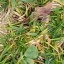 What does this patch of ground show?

unstructured weed
